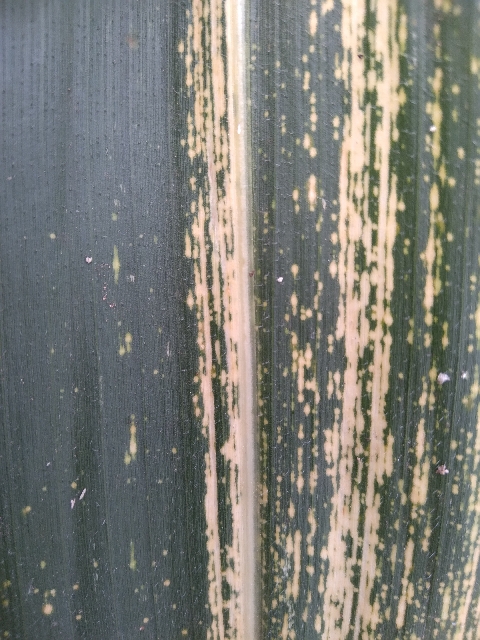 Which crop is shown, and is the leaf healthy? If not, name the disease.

maize, maize streak virus
